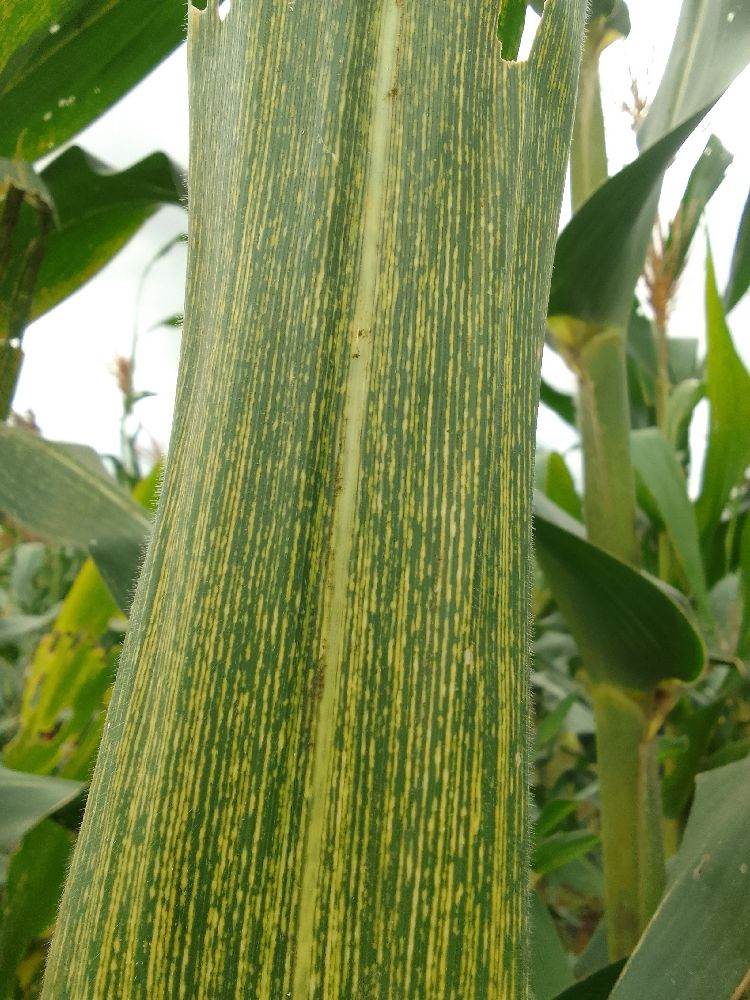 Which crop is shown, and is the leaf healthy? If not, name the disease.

maize, maize streak virus
